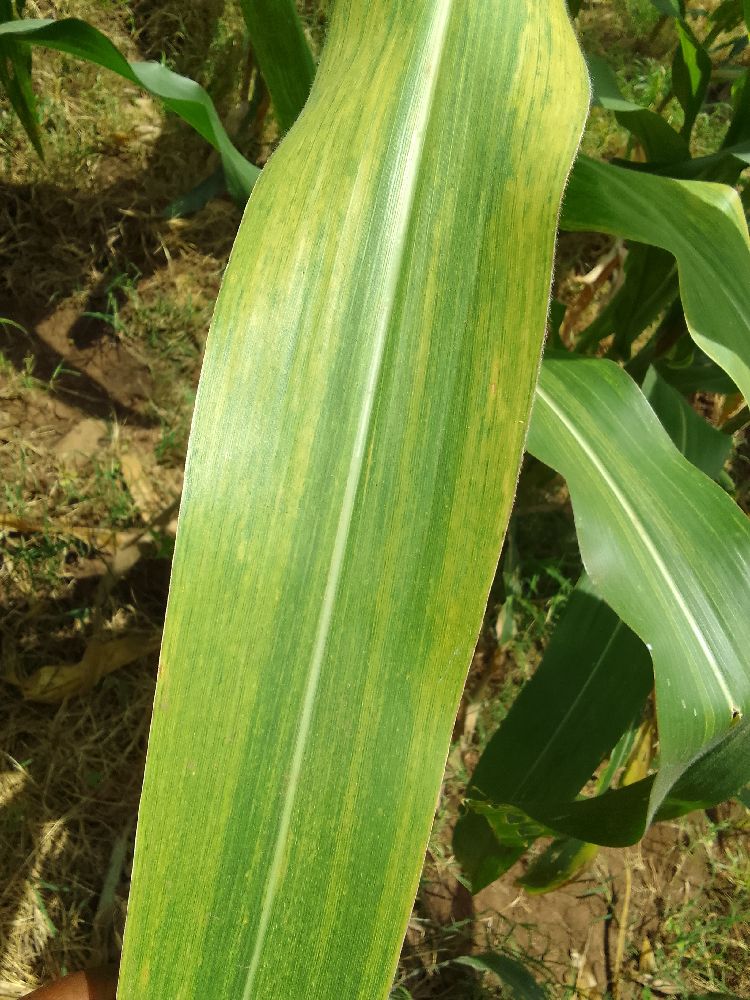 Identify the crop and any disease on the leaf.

maize, maize lethal necrosis
